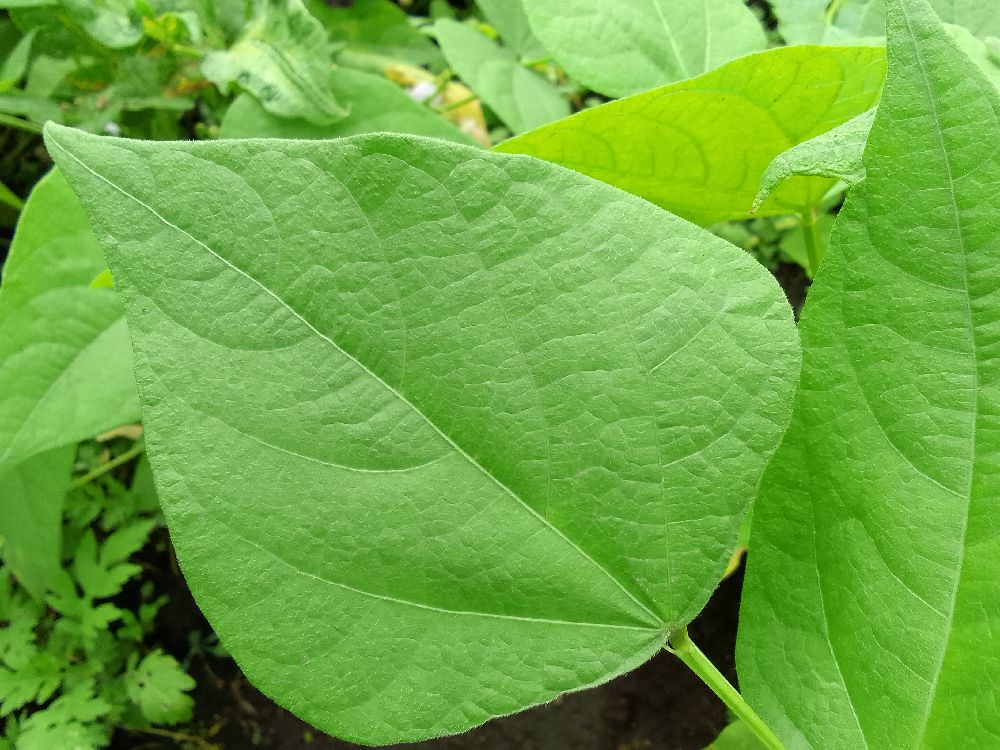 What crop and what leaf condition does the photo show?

common bean, healthy
